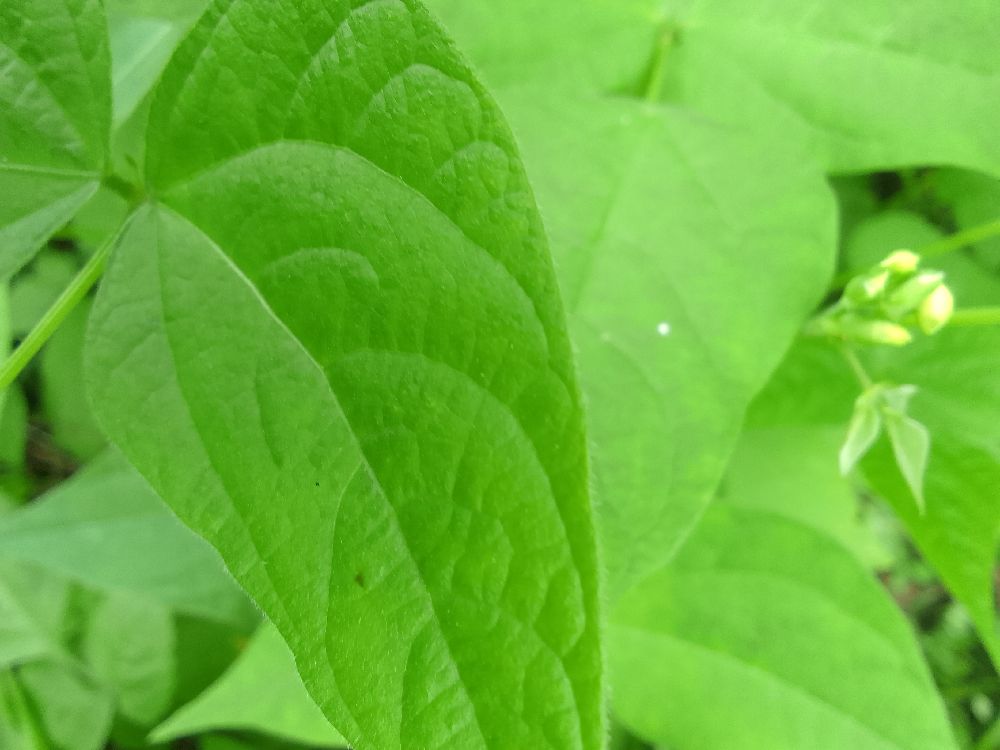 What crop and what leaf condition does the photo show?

common bean, healthy
